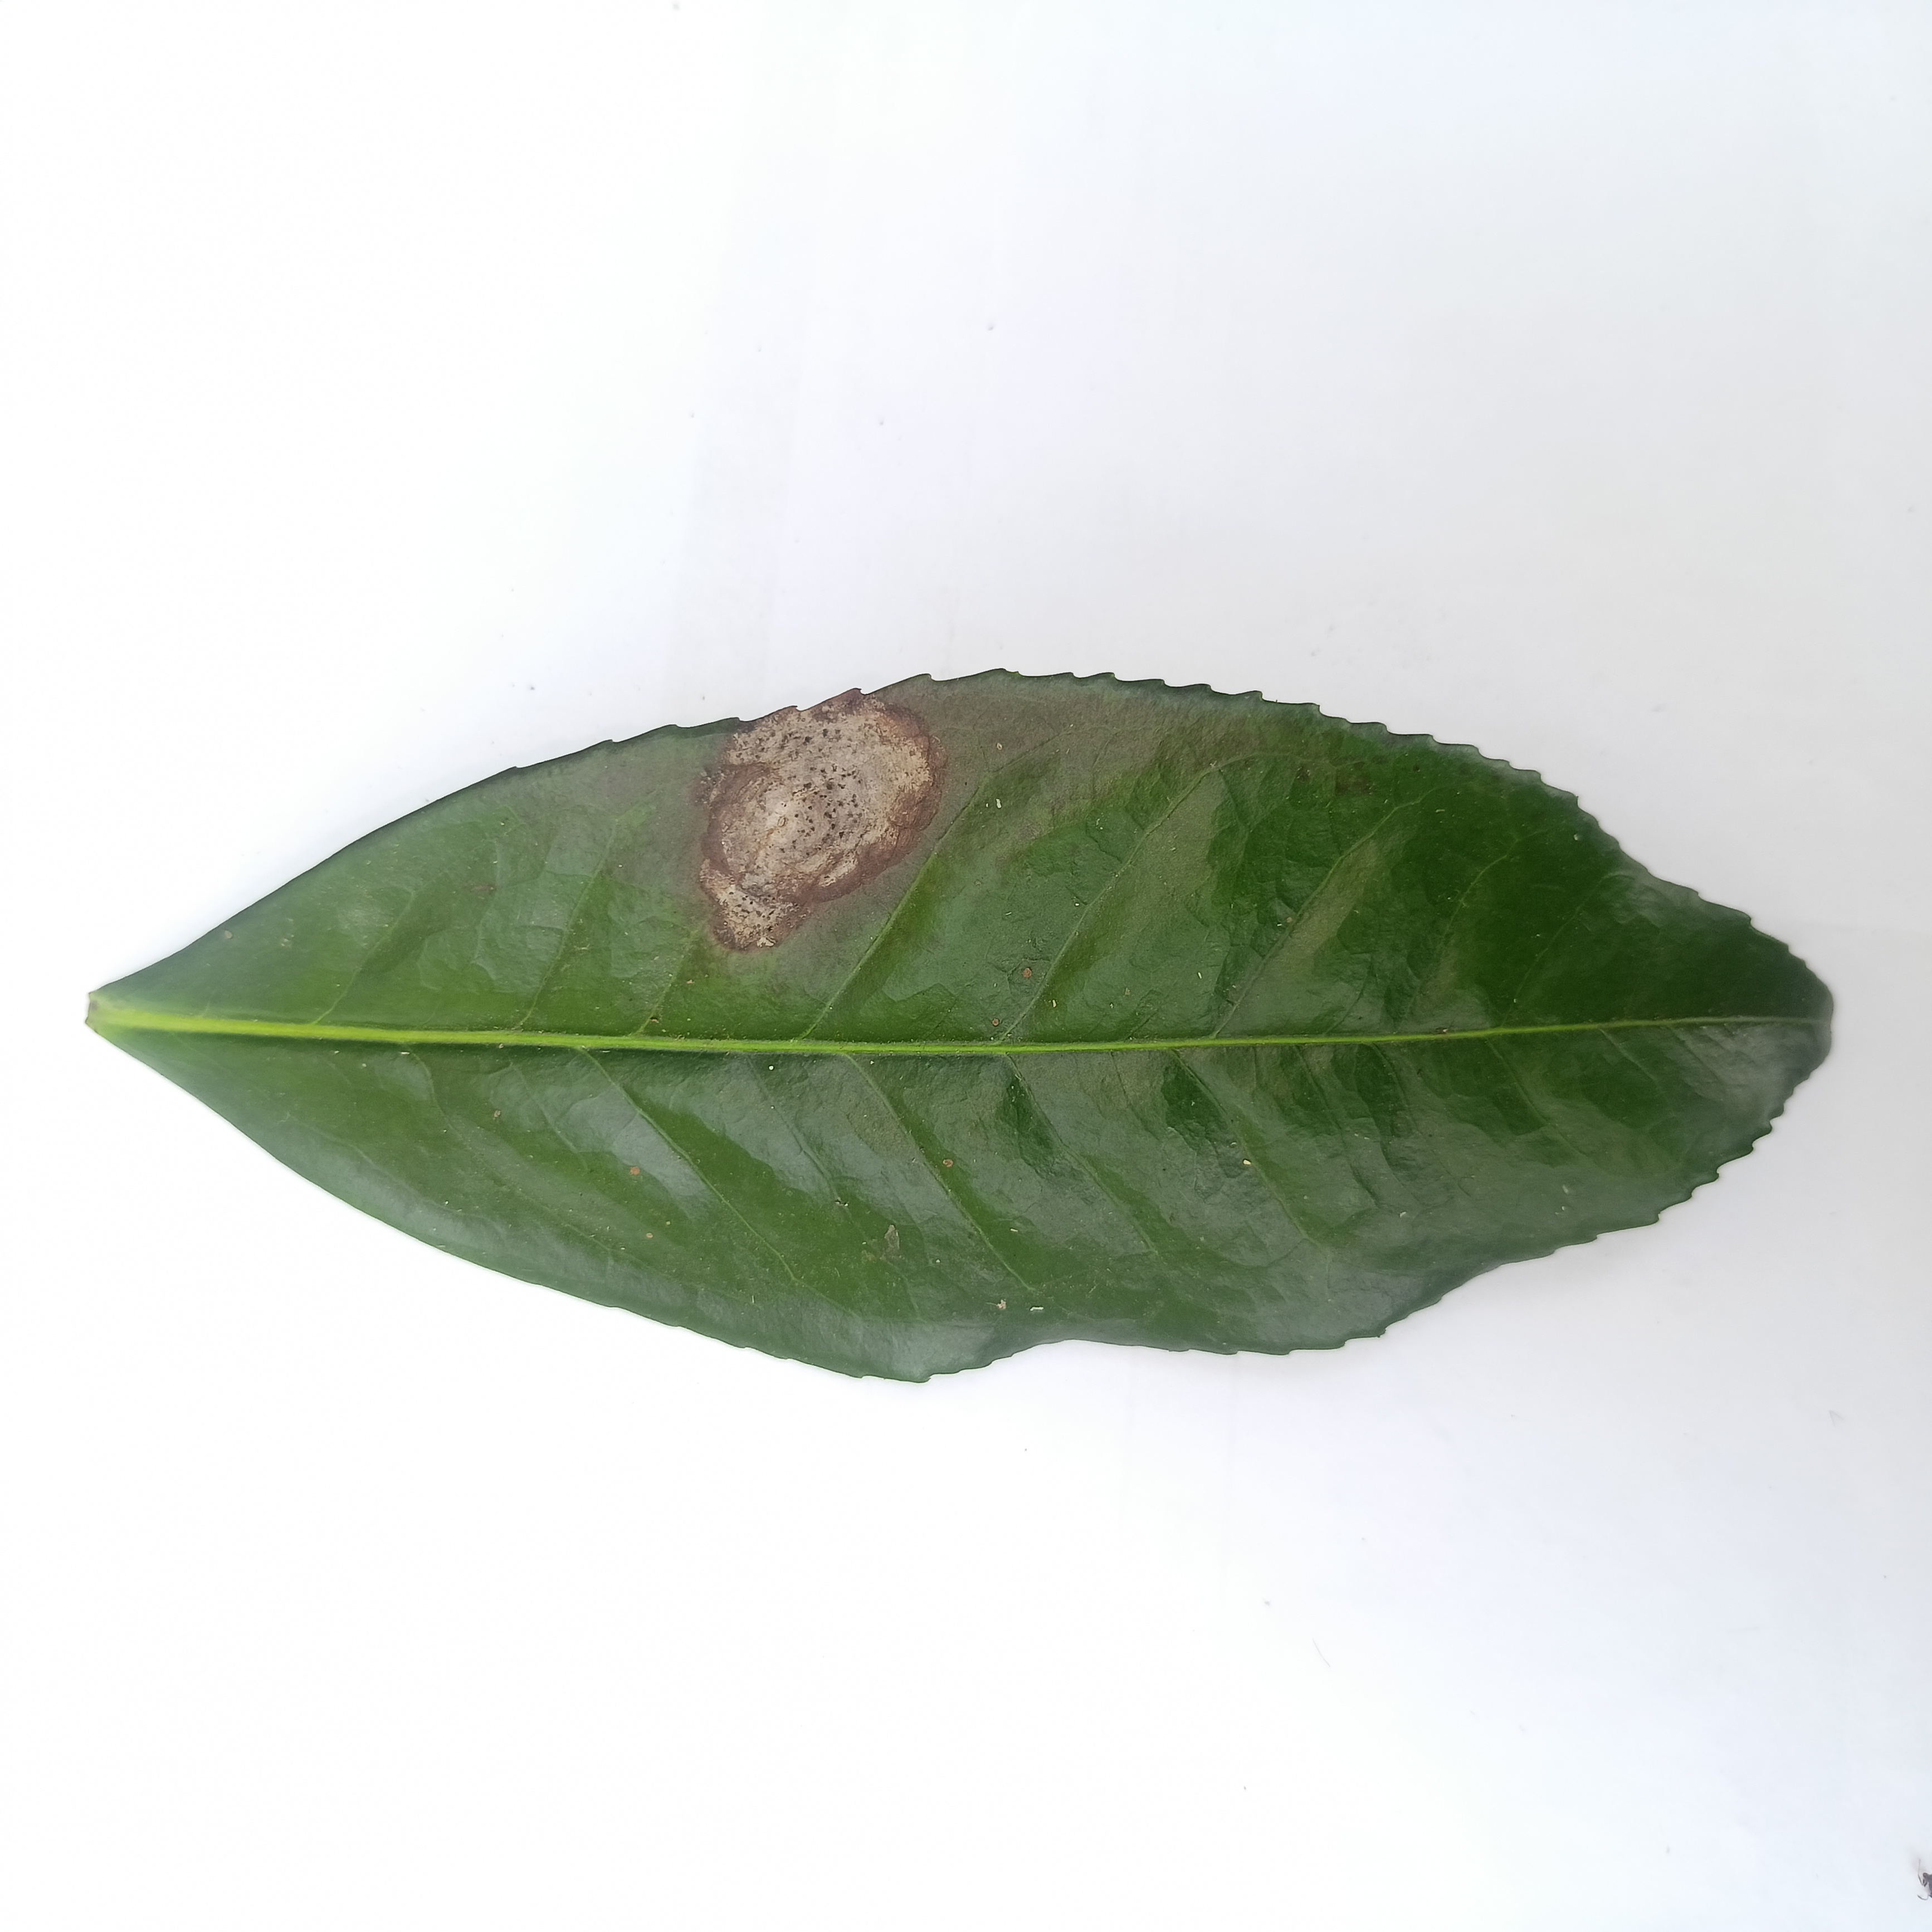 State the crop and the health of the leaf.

tea, brown blight
